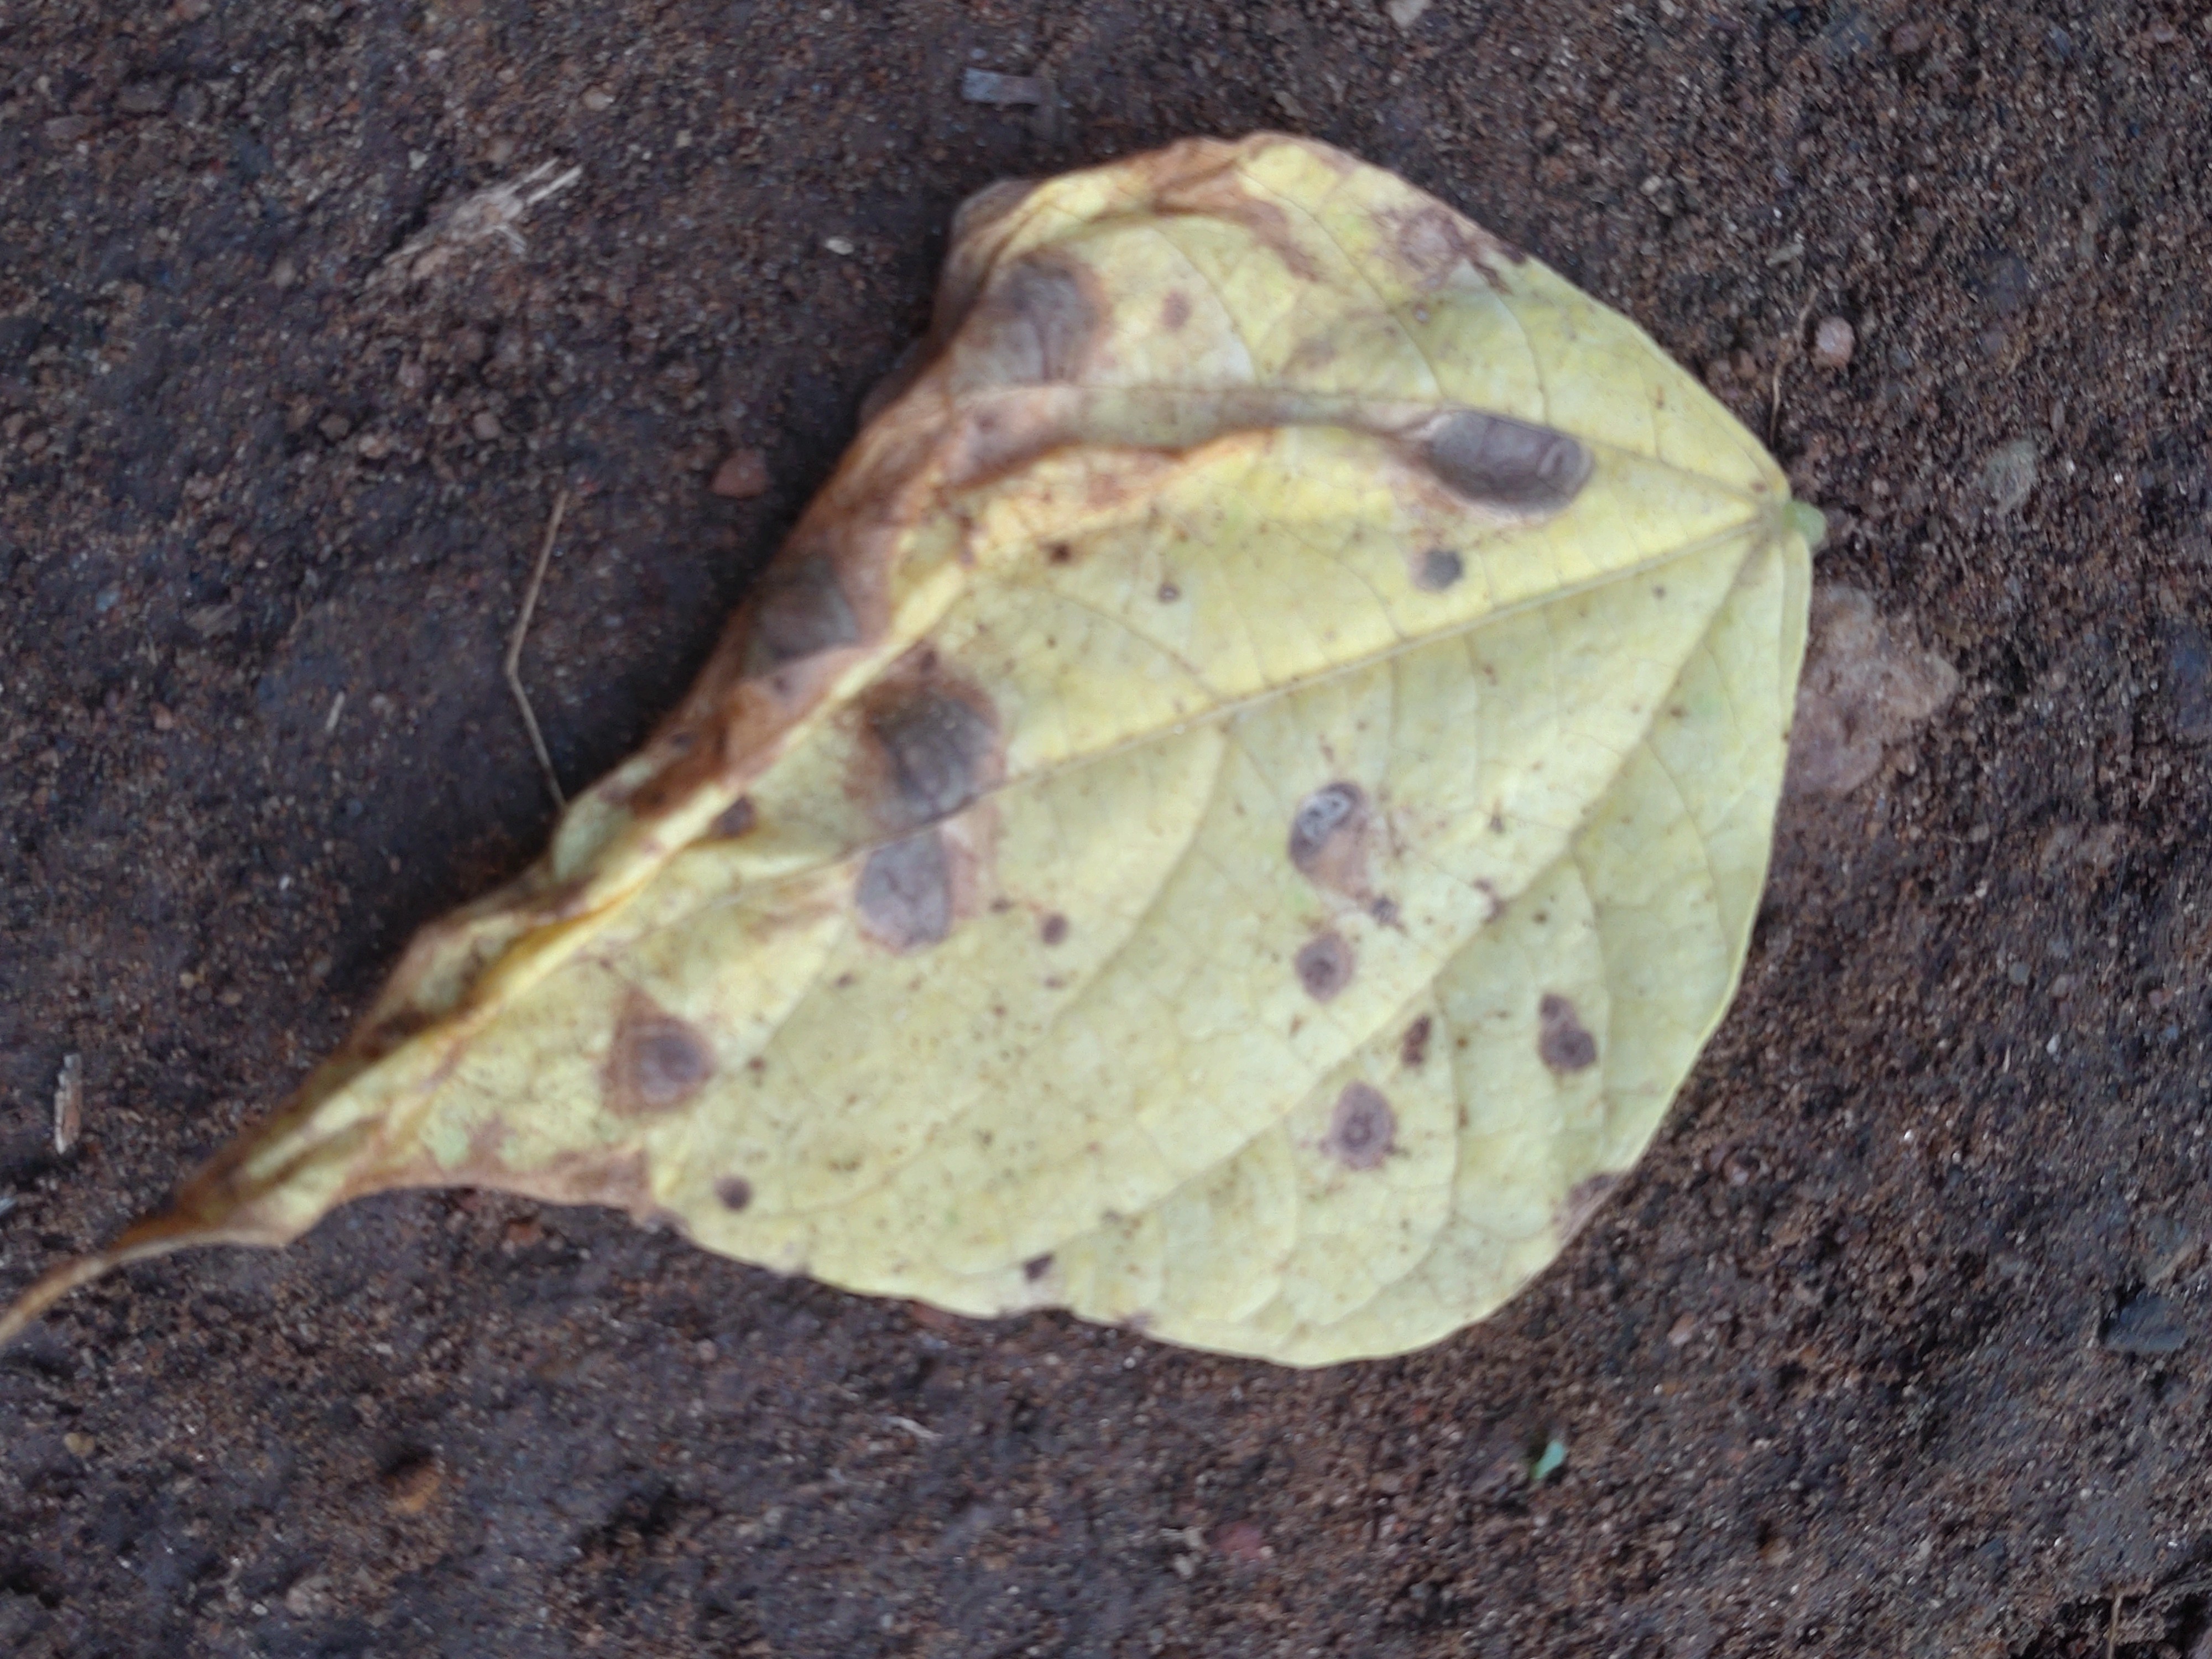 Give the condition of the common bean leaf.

anthracnose
